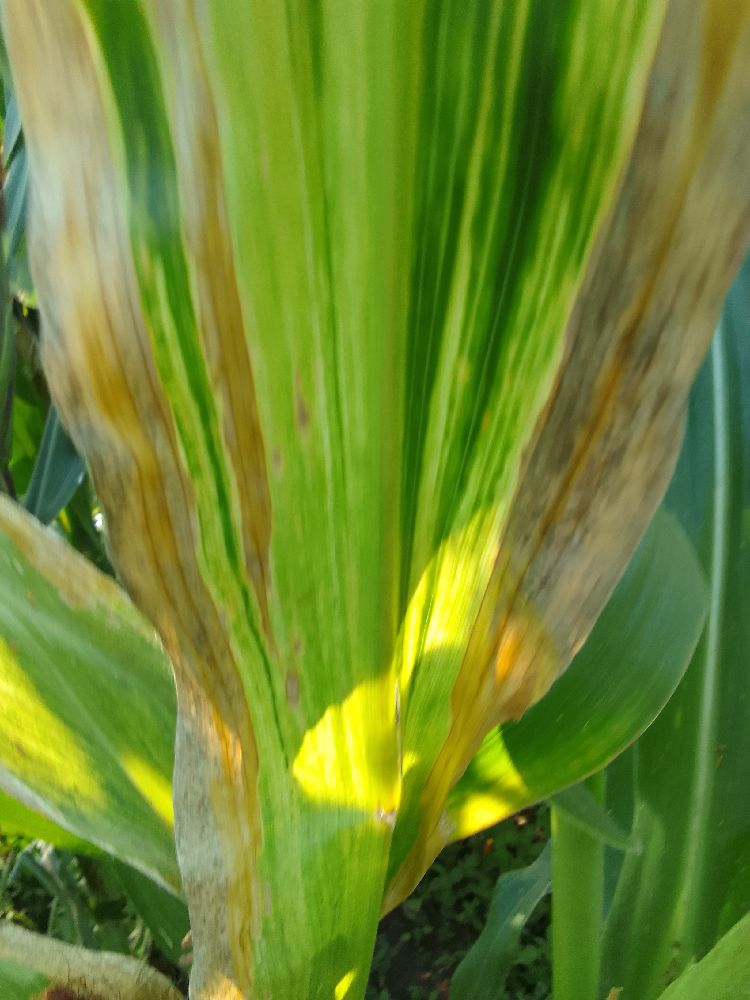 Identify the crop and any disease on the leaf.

maize, maize lethal necrosis
